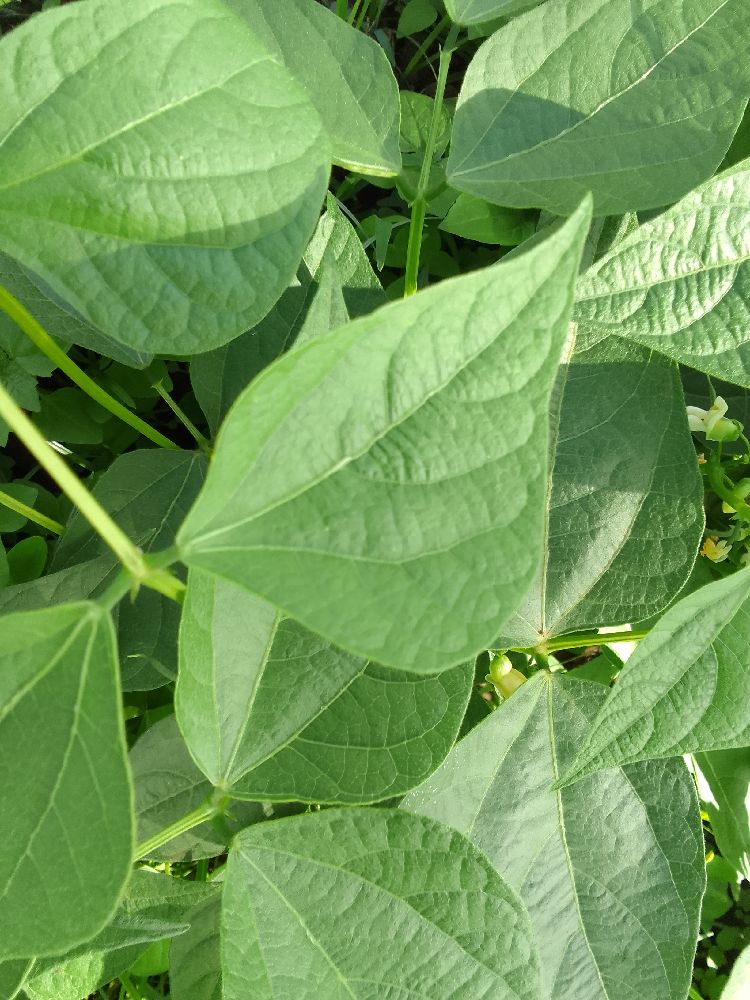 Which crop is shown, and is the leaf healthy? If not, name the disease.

common bean, healthy
